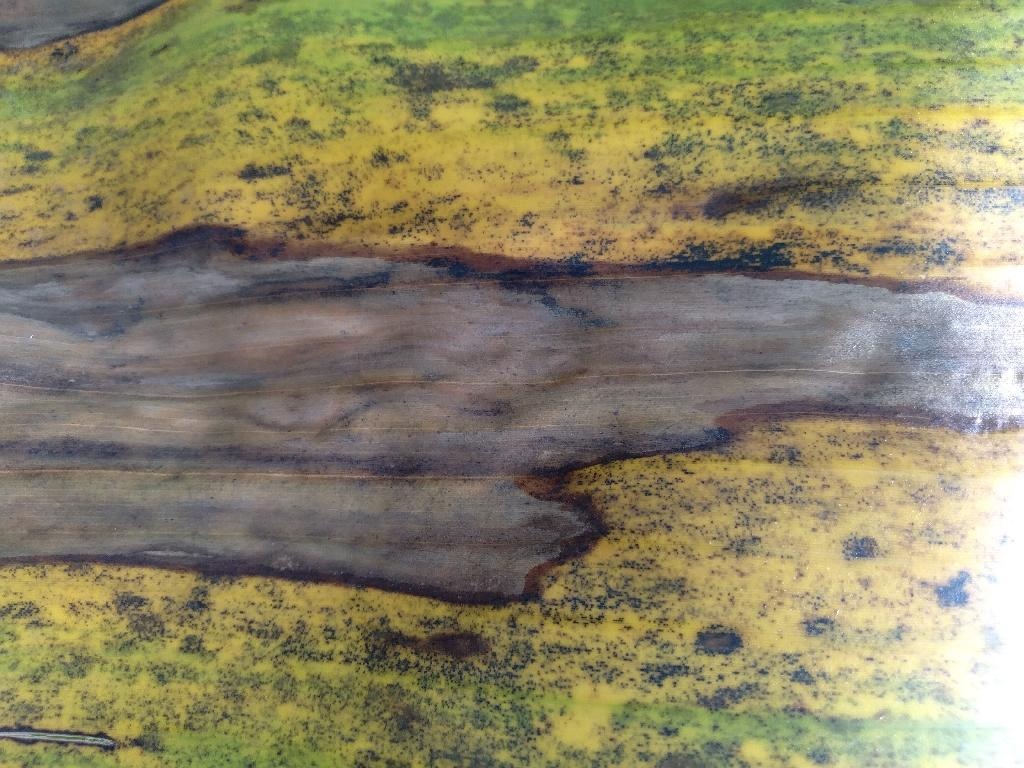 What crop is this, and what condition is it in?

banana, black sigatoka
